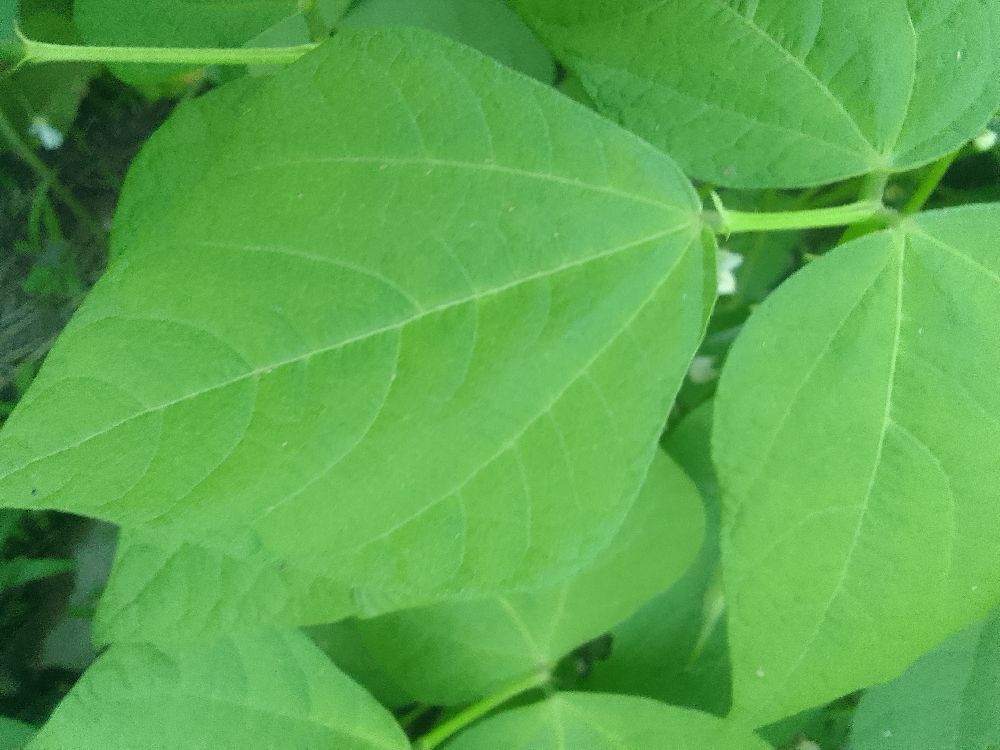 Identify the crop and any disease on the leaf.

common bean, healthy
